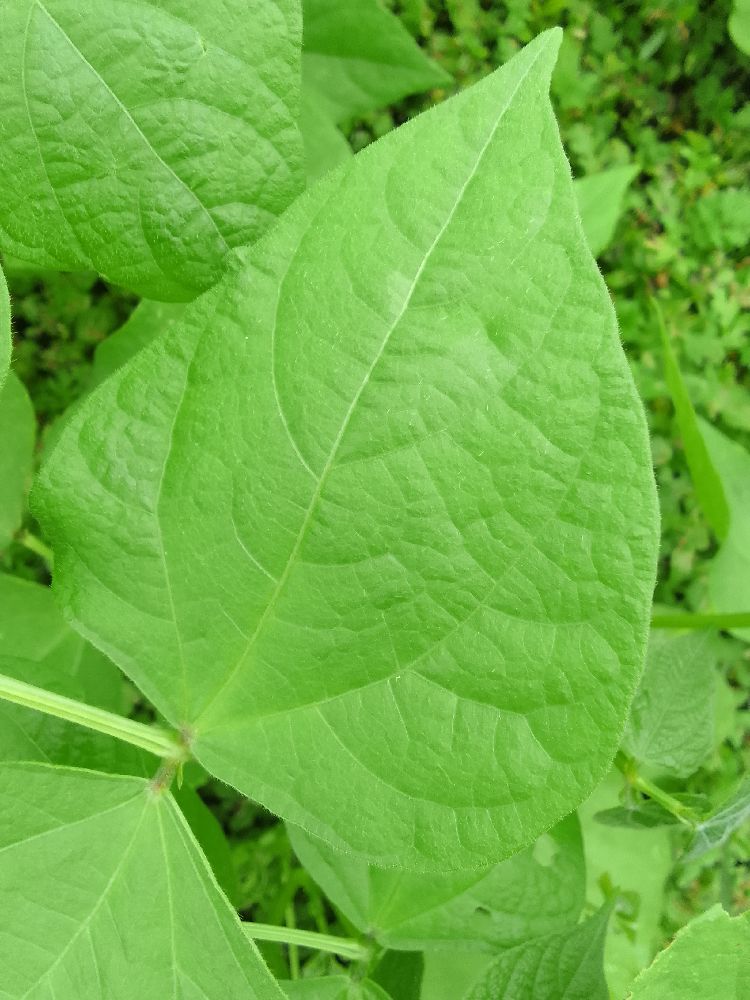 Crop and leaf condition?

common bean, healthy
